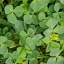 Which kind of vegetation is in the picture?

unstructured weed
